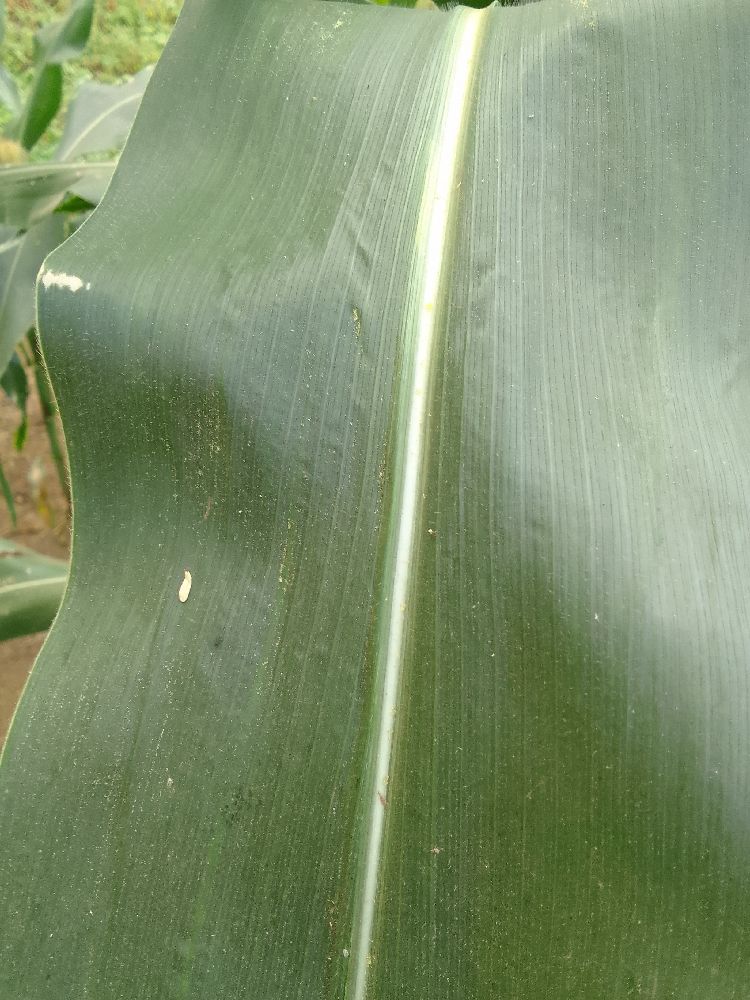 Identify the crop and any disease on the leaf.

maize, healthy
